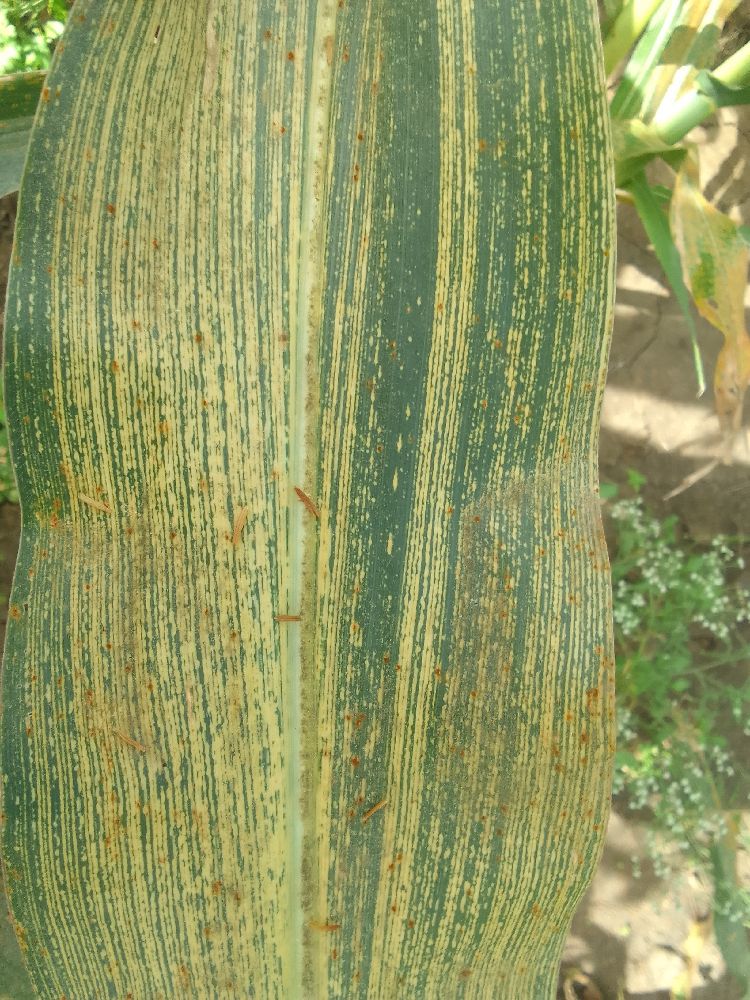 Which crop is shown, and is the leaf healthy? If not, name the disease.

maize, maize streak virus
